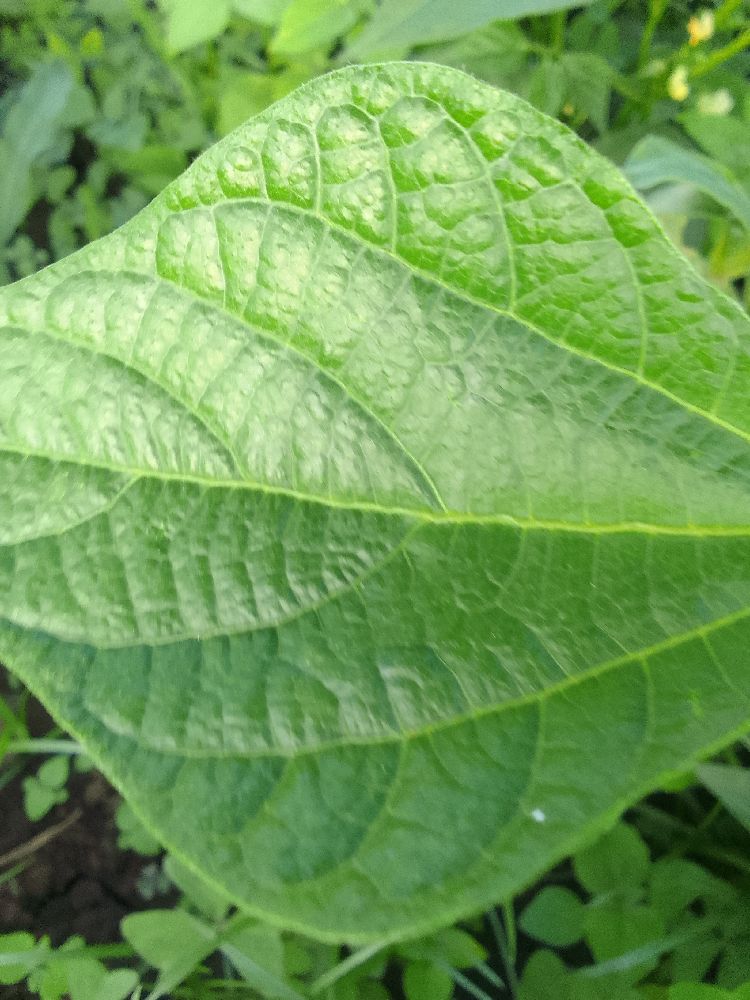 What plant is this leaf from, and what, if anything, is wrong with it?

common bean, healthy
